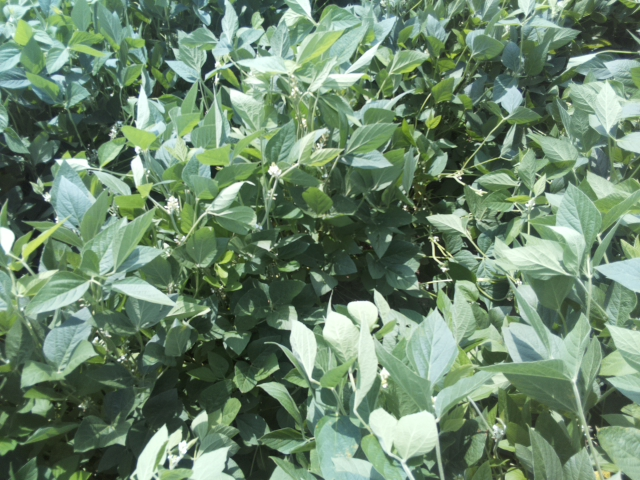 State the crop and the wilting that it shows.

soybean, leaflets folding inward at secondary pulvinus with no turgor loss in leaflets or petioles
